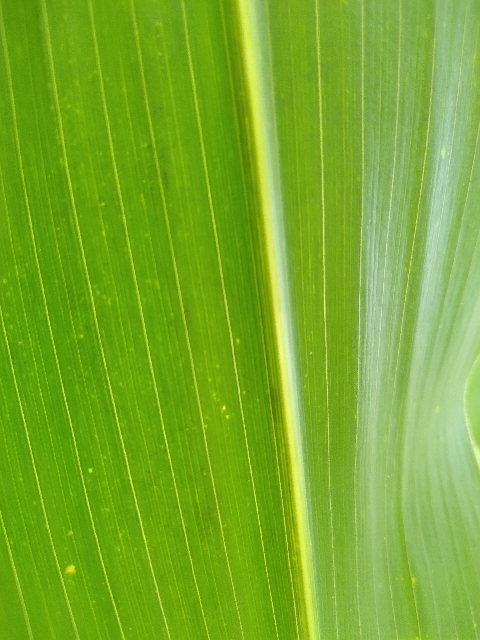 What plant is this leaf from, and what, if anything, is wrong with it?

maize, healthy
